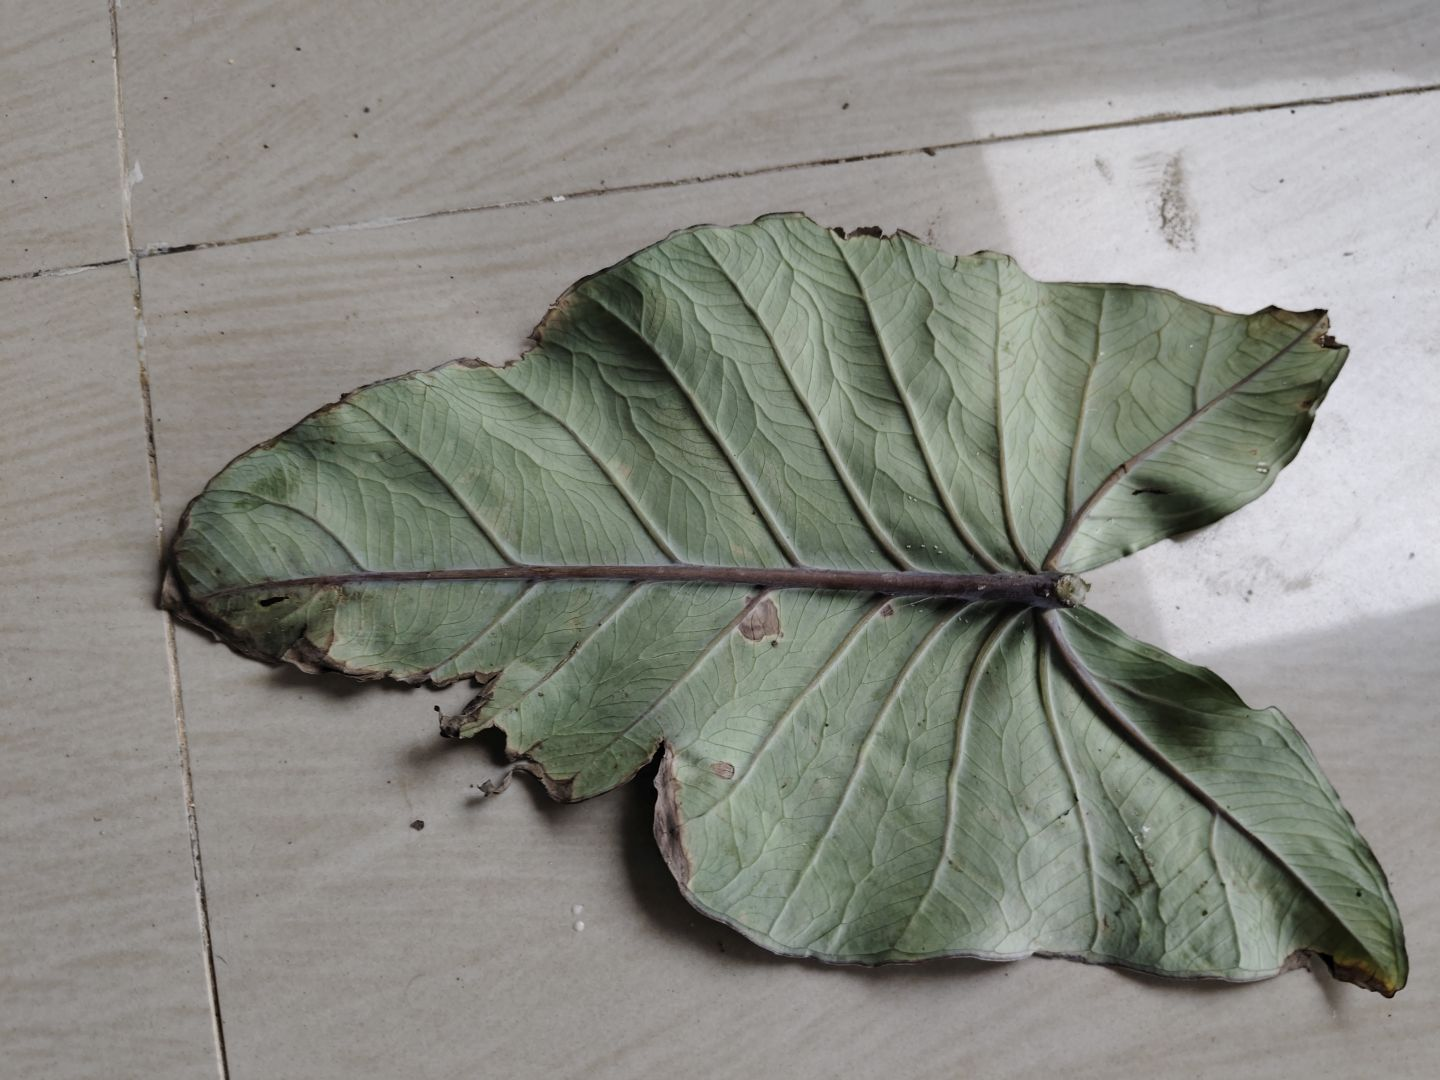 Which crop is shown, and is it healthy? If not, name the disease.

taro, leaf blight
